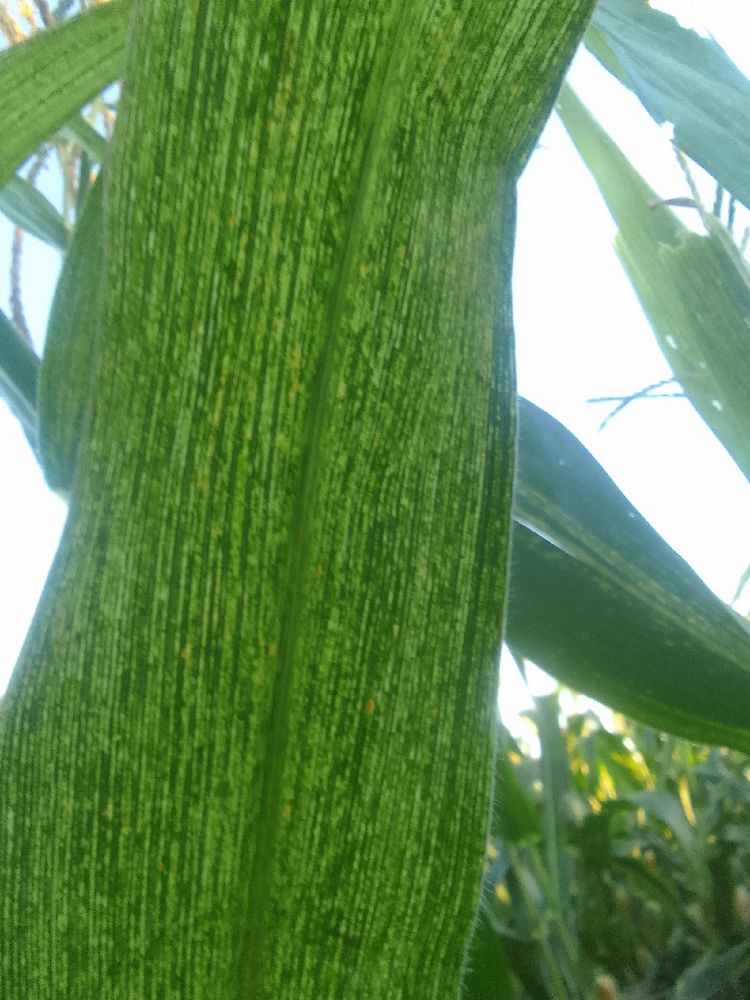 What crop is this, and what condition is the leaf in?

maize, maize streak virus
